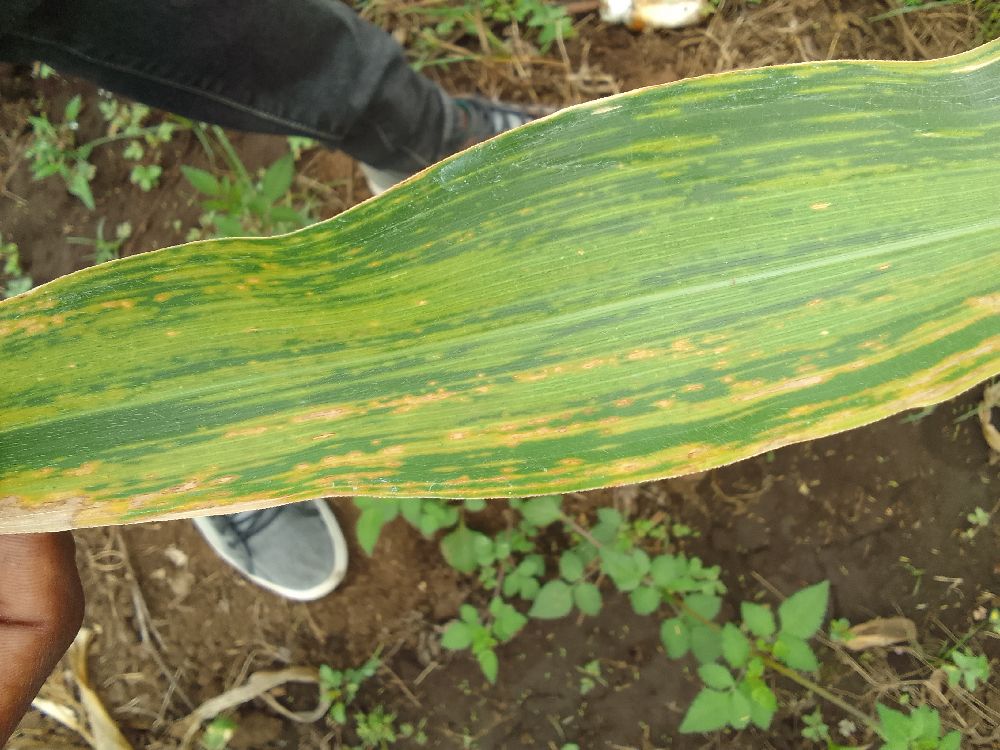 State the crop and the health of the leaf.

maize, maize lethal necrosis
